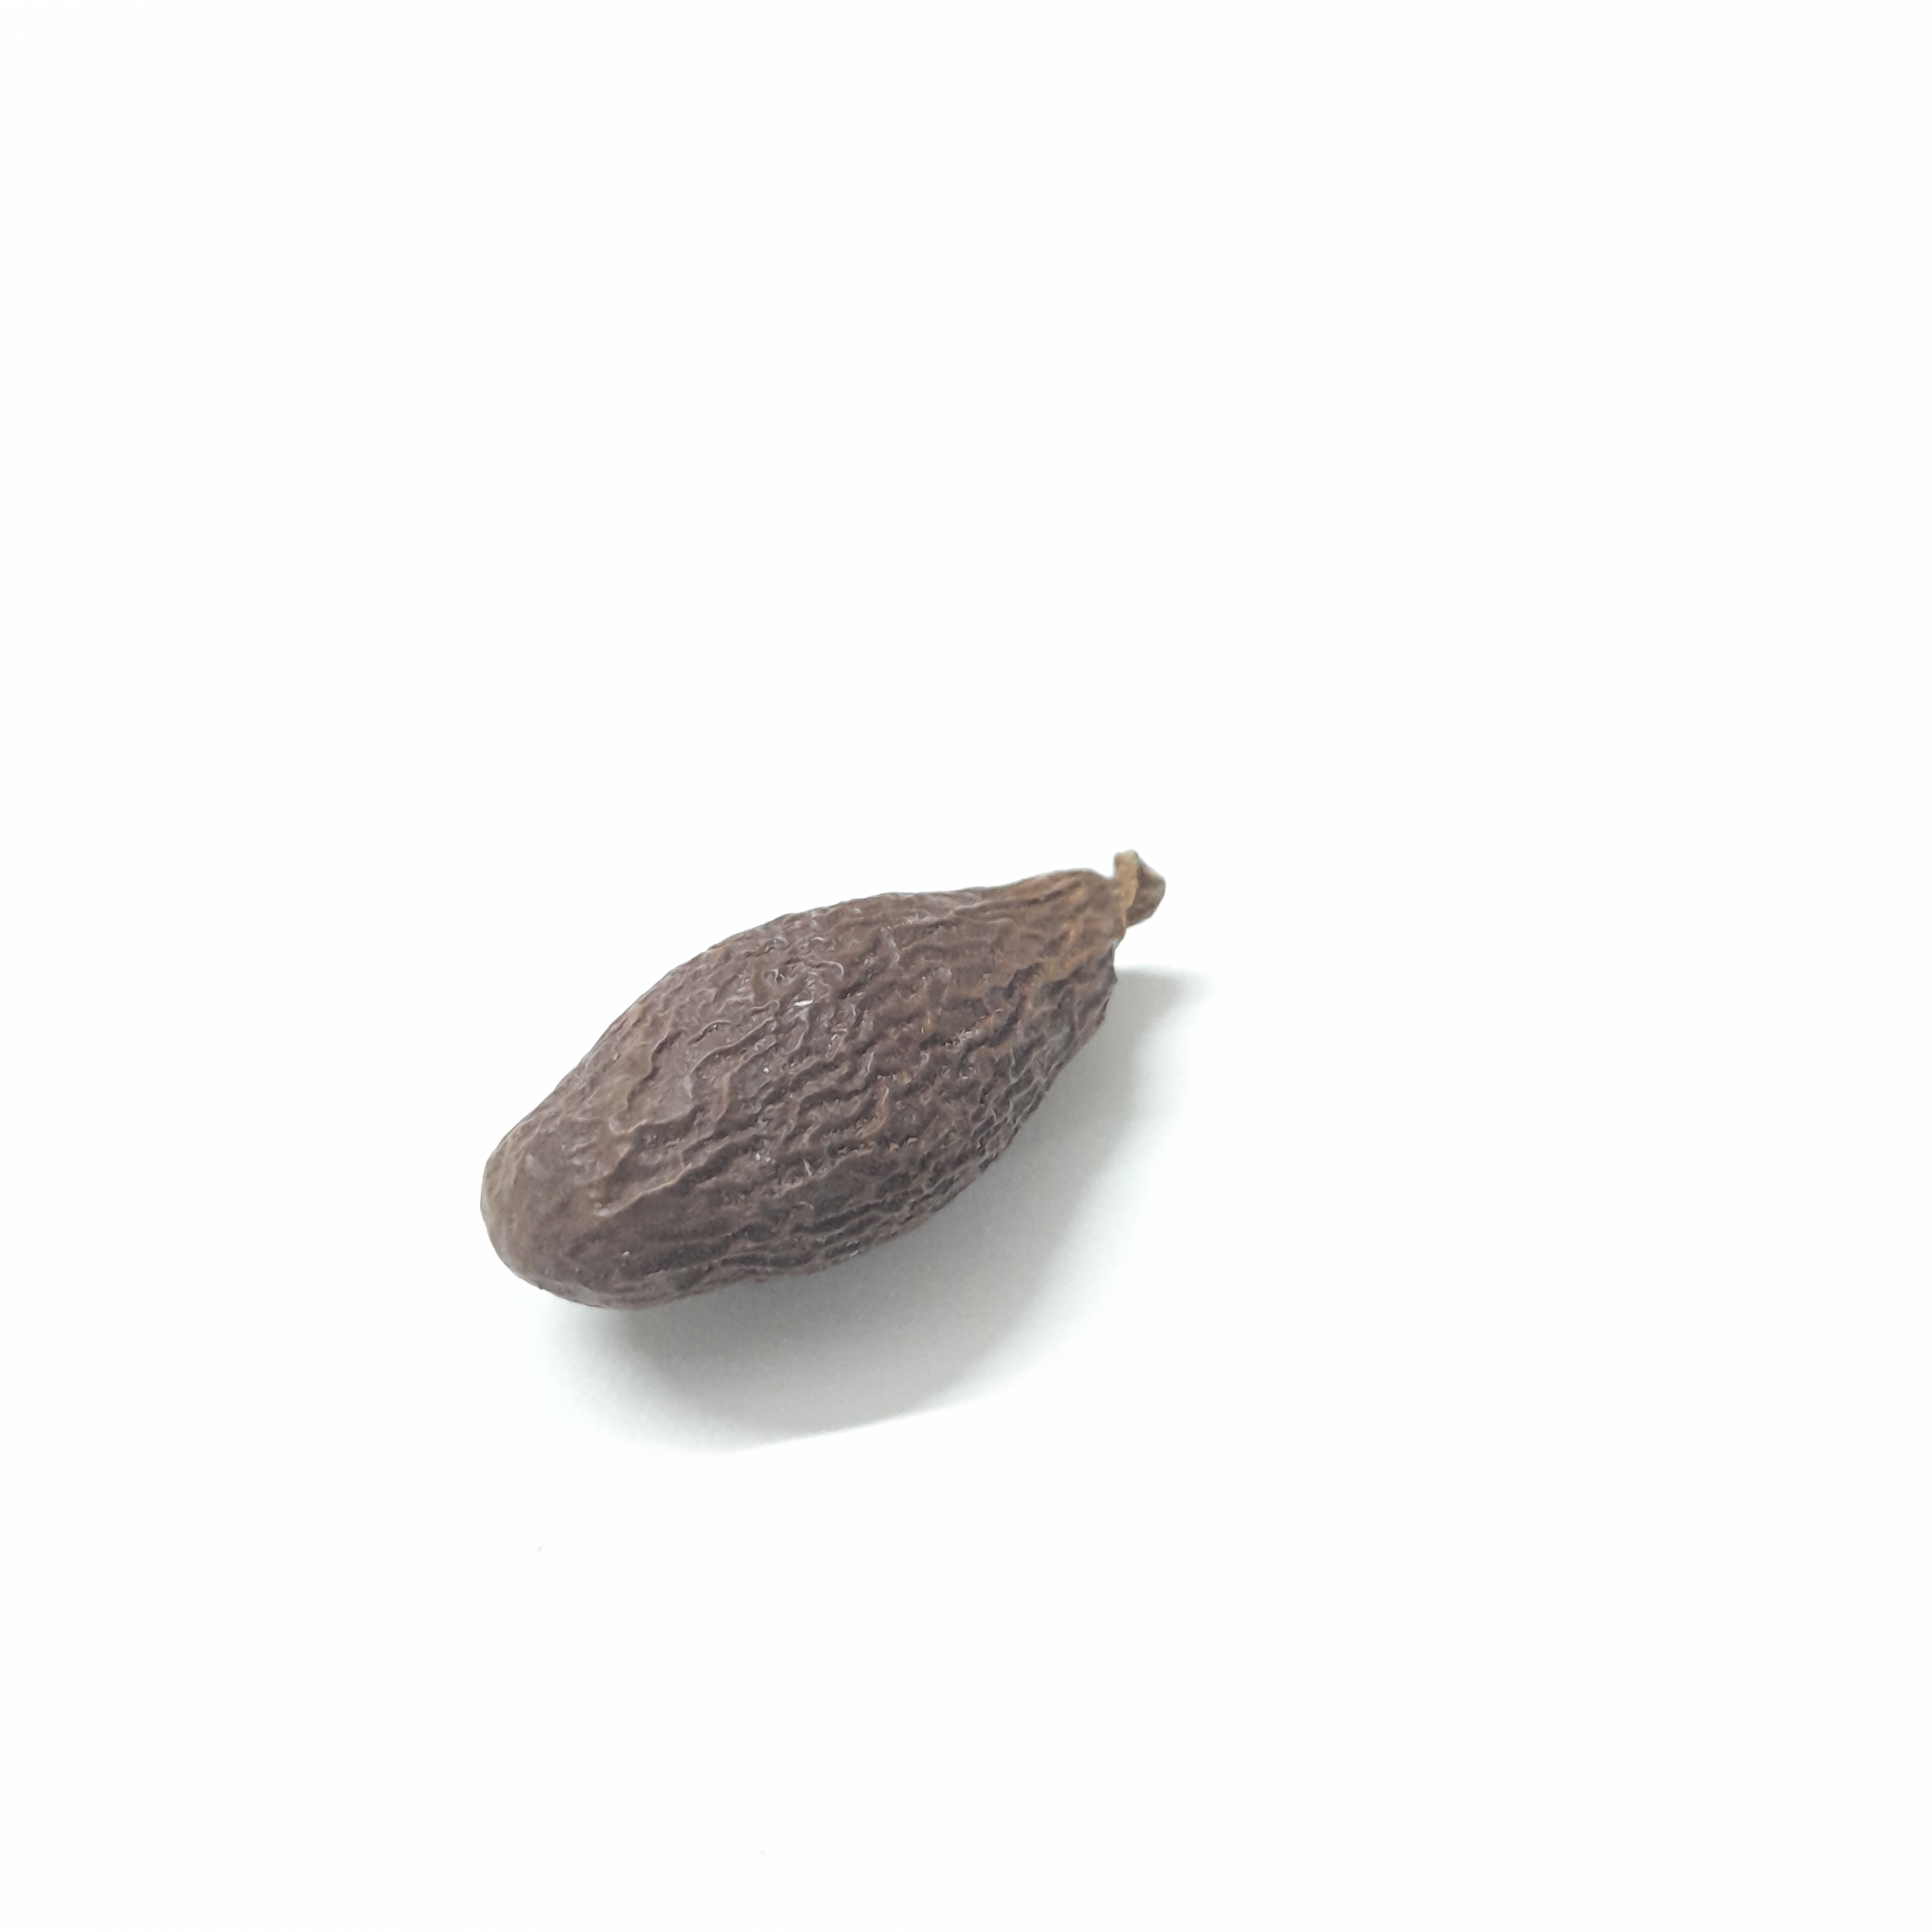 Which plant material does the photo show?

niranjanphal
